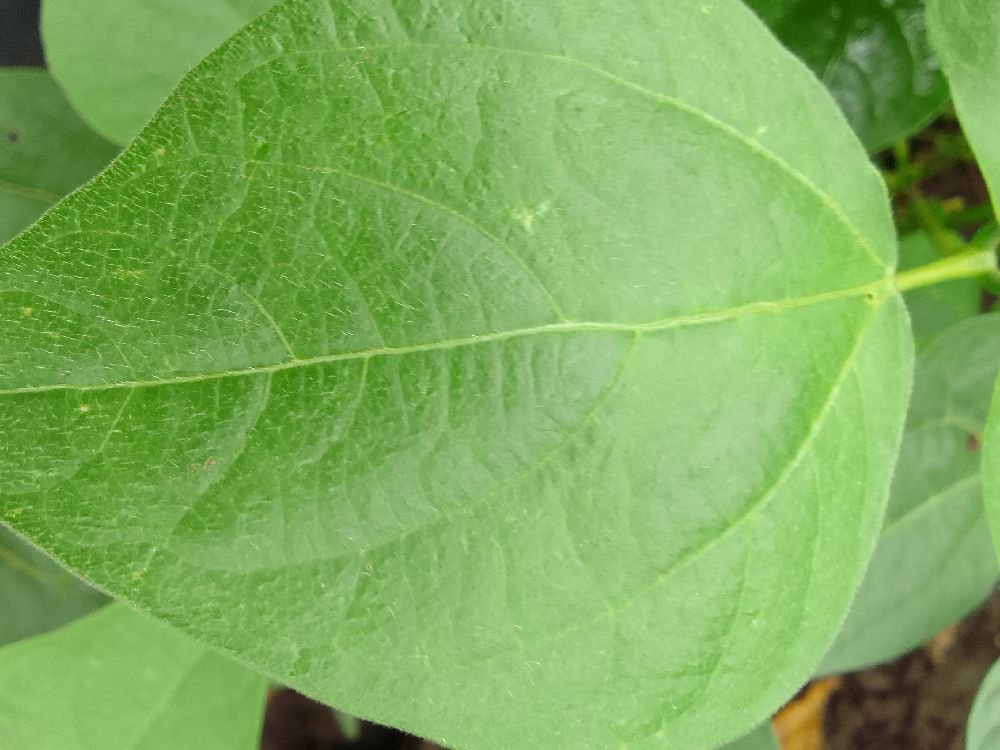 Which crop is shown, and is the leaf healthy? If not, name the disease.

common bean, healthy
